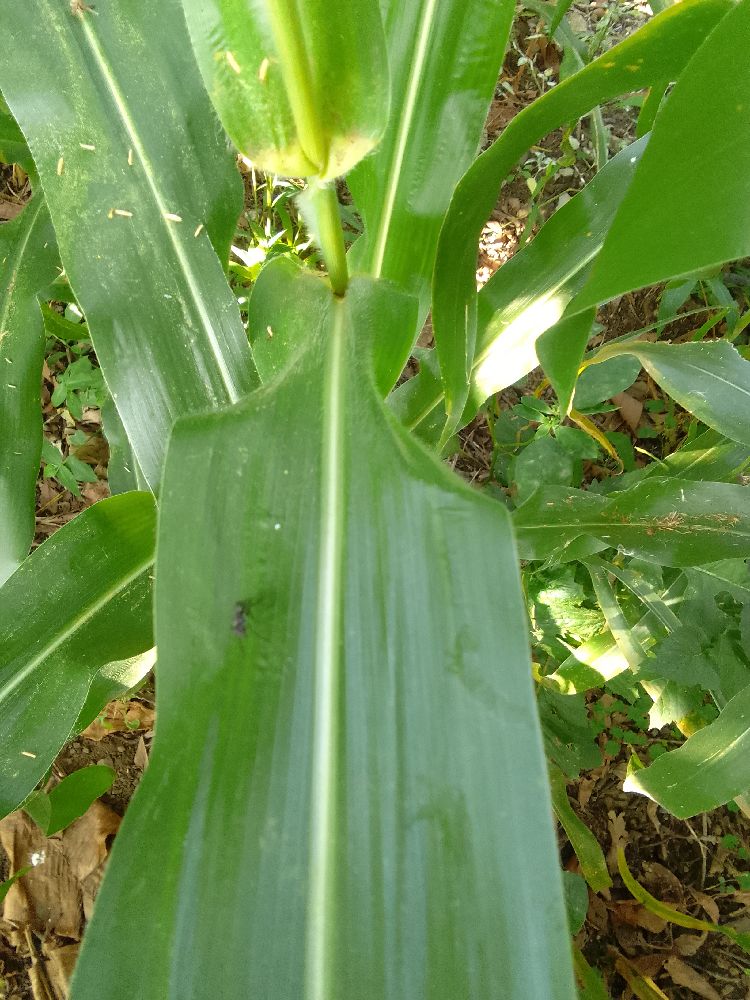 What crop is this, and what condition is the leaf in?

maize, healthy
